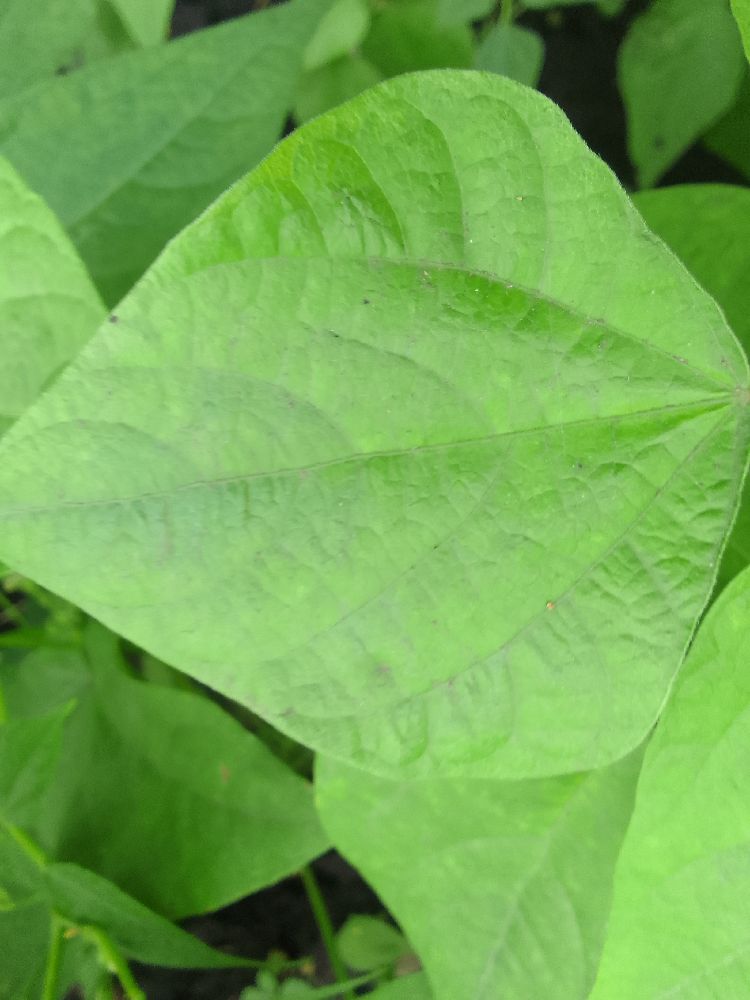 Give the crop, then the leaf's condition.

common bean, healthy
